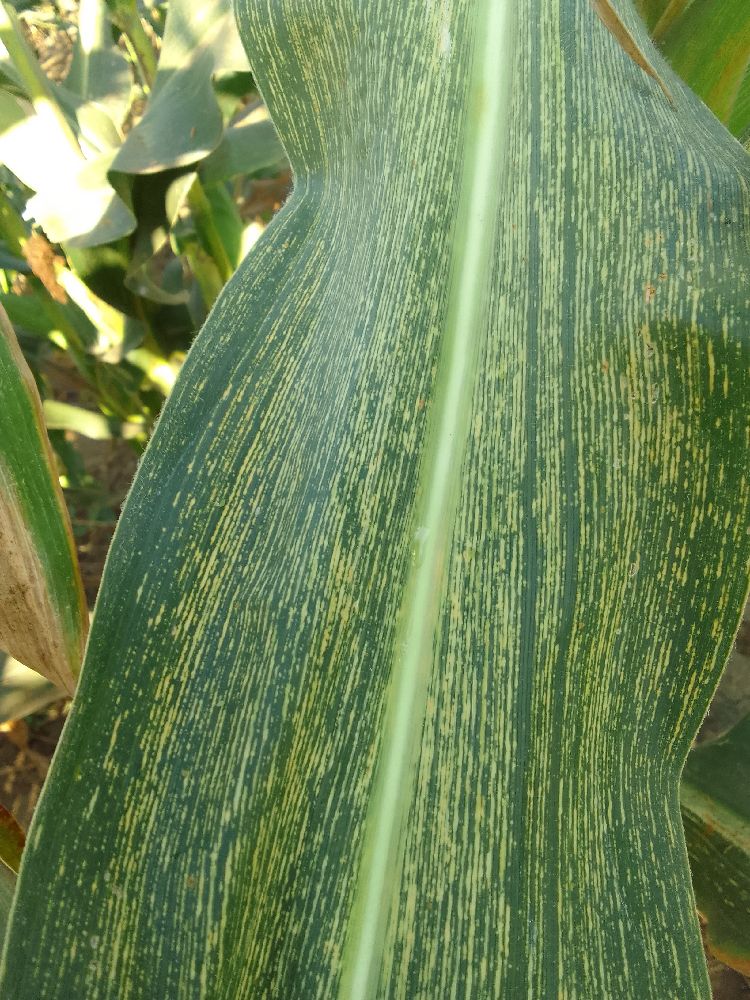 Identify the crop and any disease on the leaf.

maize, maize streak virus
